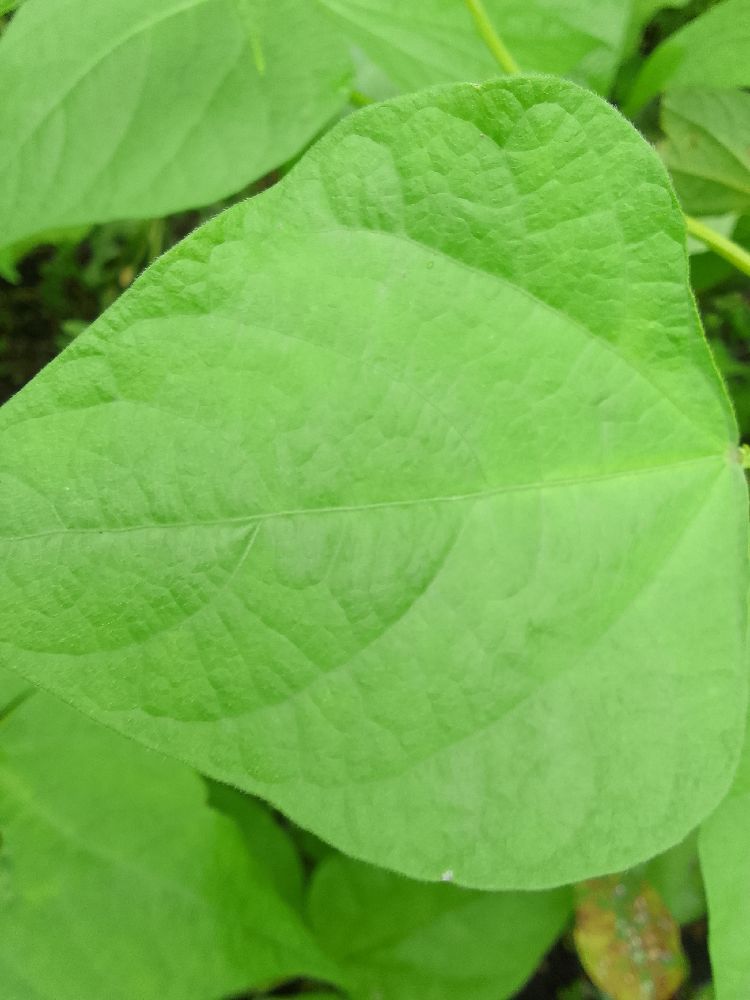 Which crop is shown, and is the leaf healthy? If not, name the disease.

common bean, healthy
